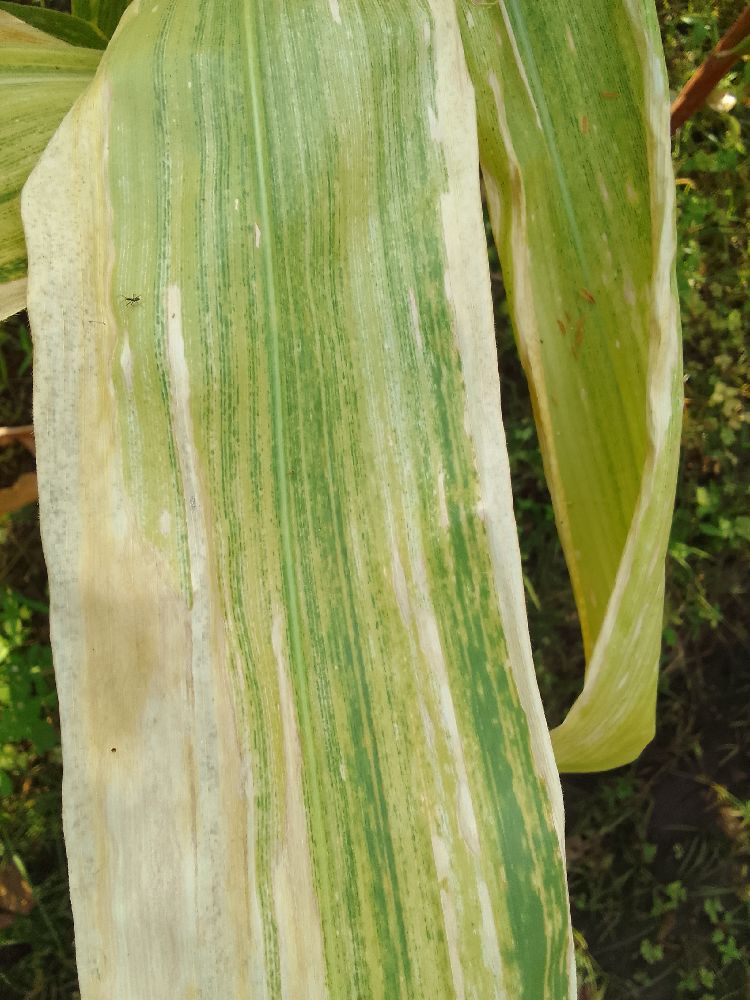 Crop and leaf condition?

maize, maize lethal necrosis
